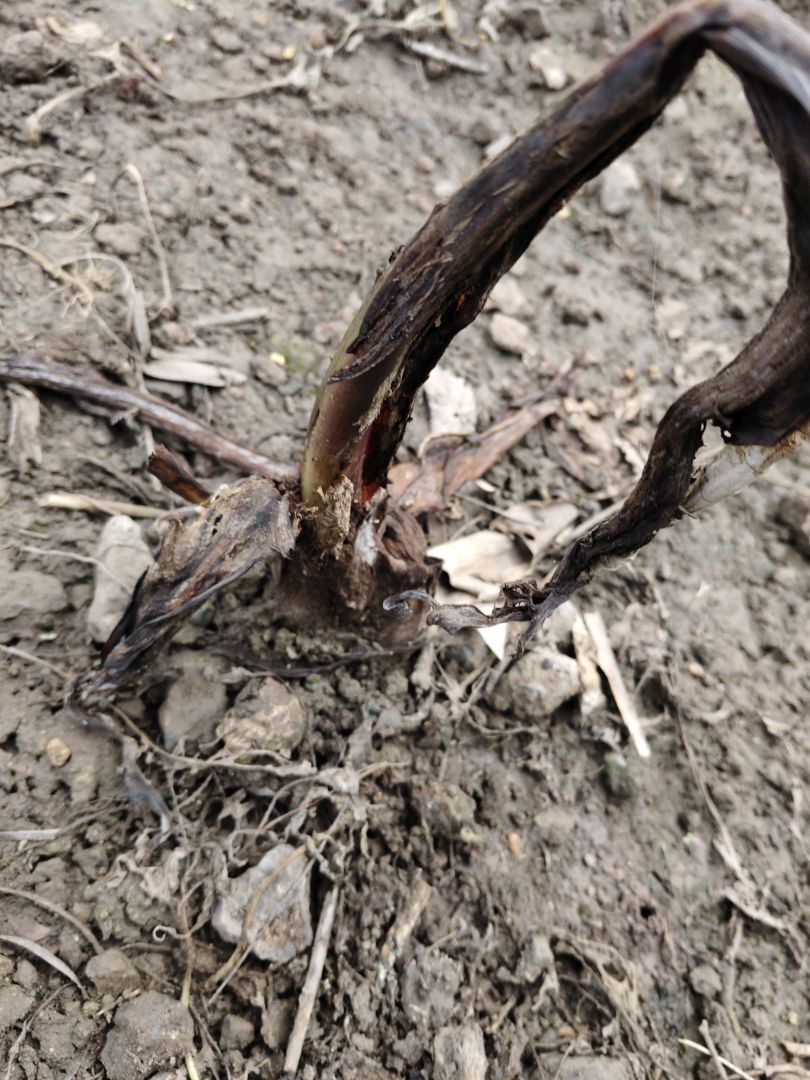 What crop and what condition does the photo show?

taro, root rot
